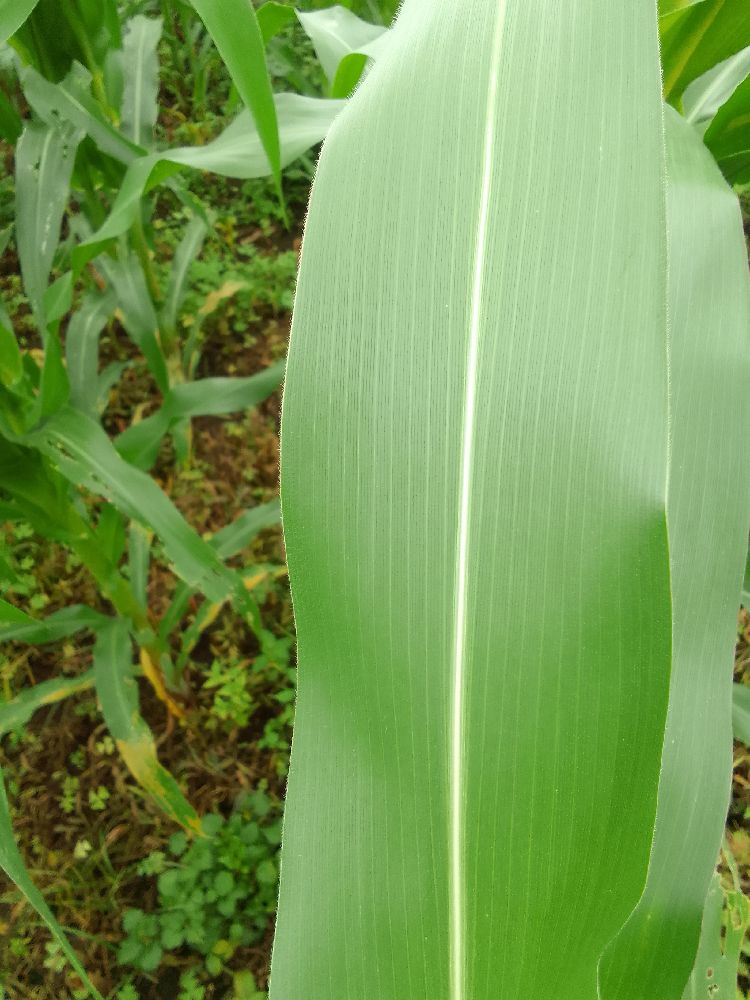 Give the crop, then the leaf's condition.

maize, healthy
